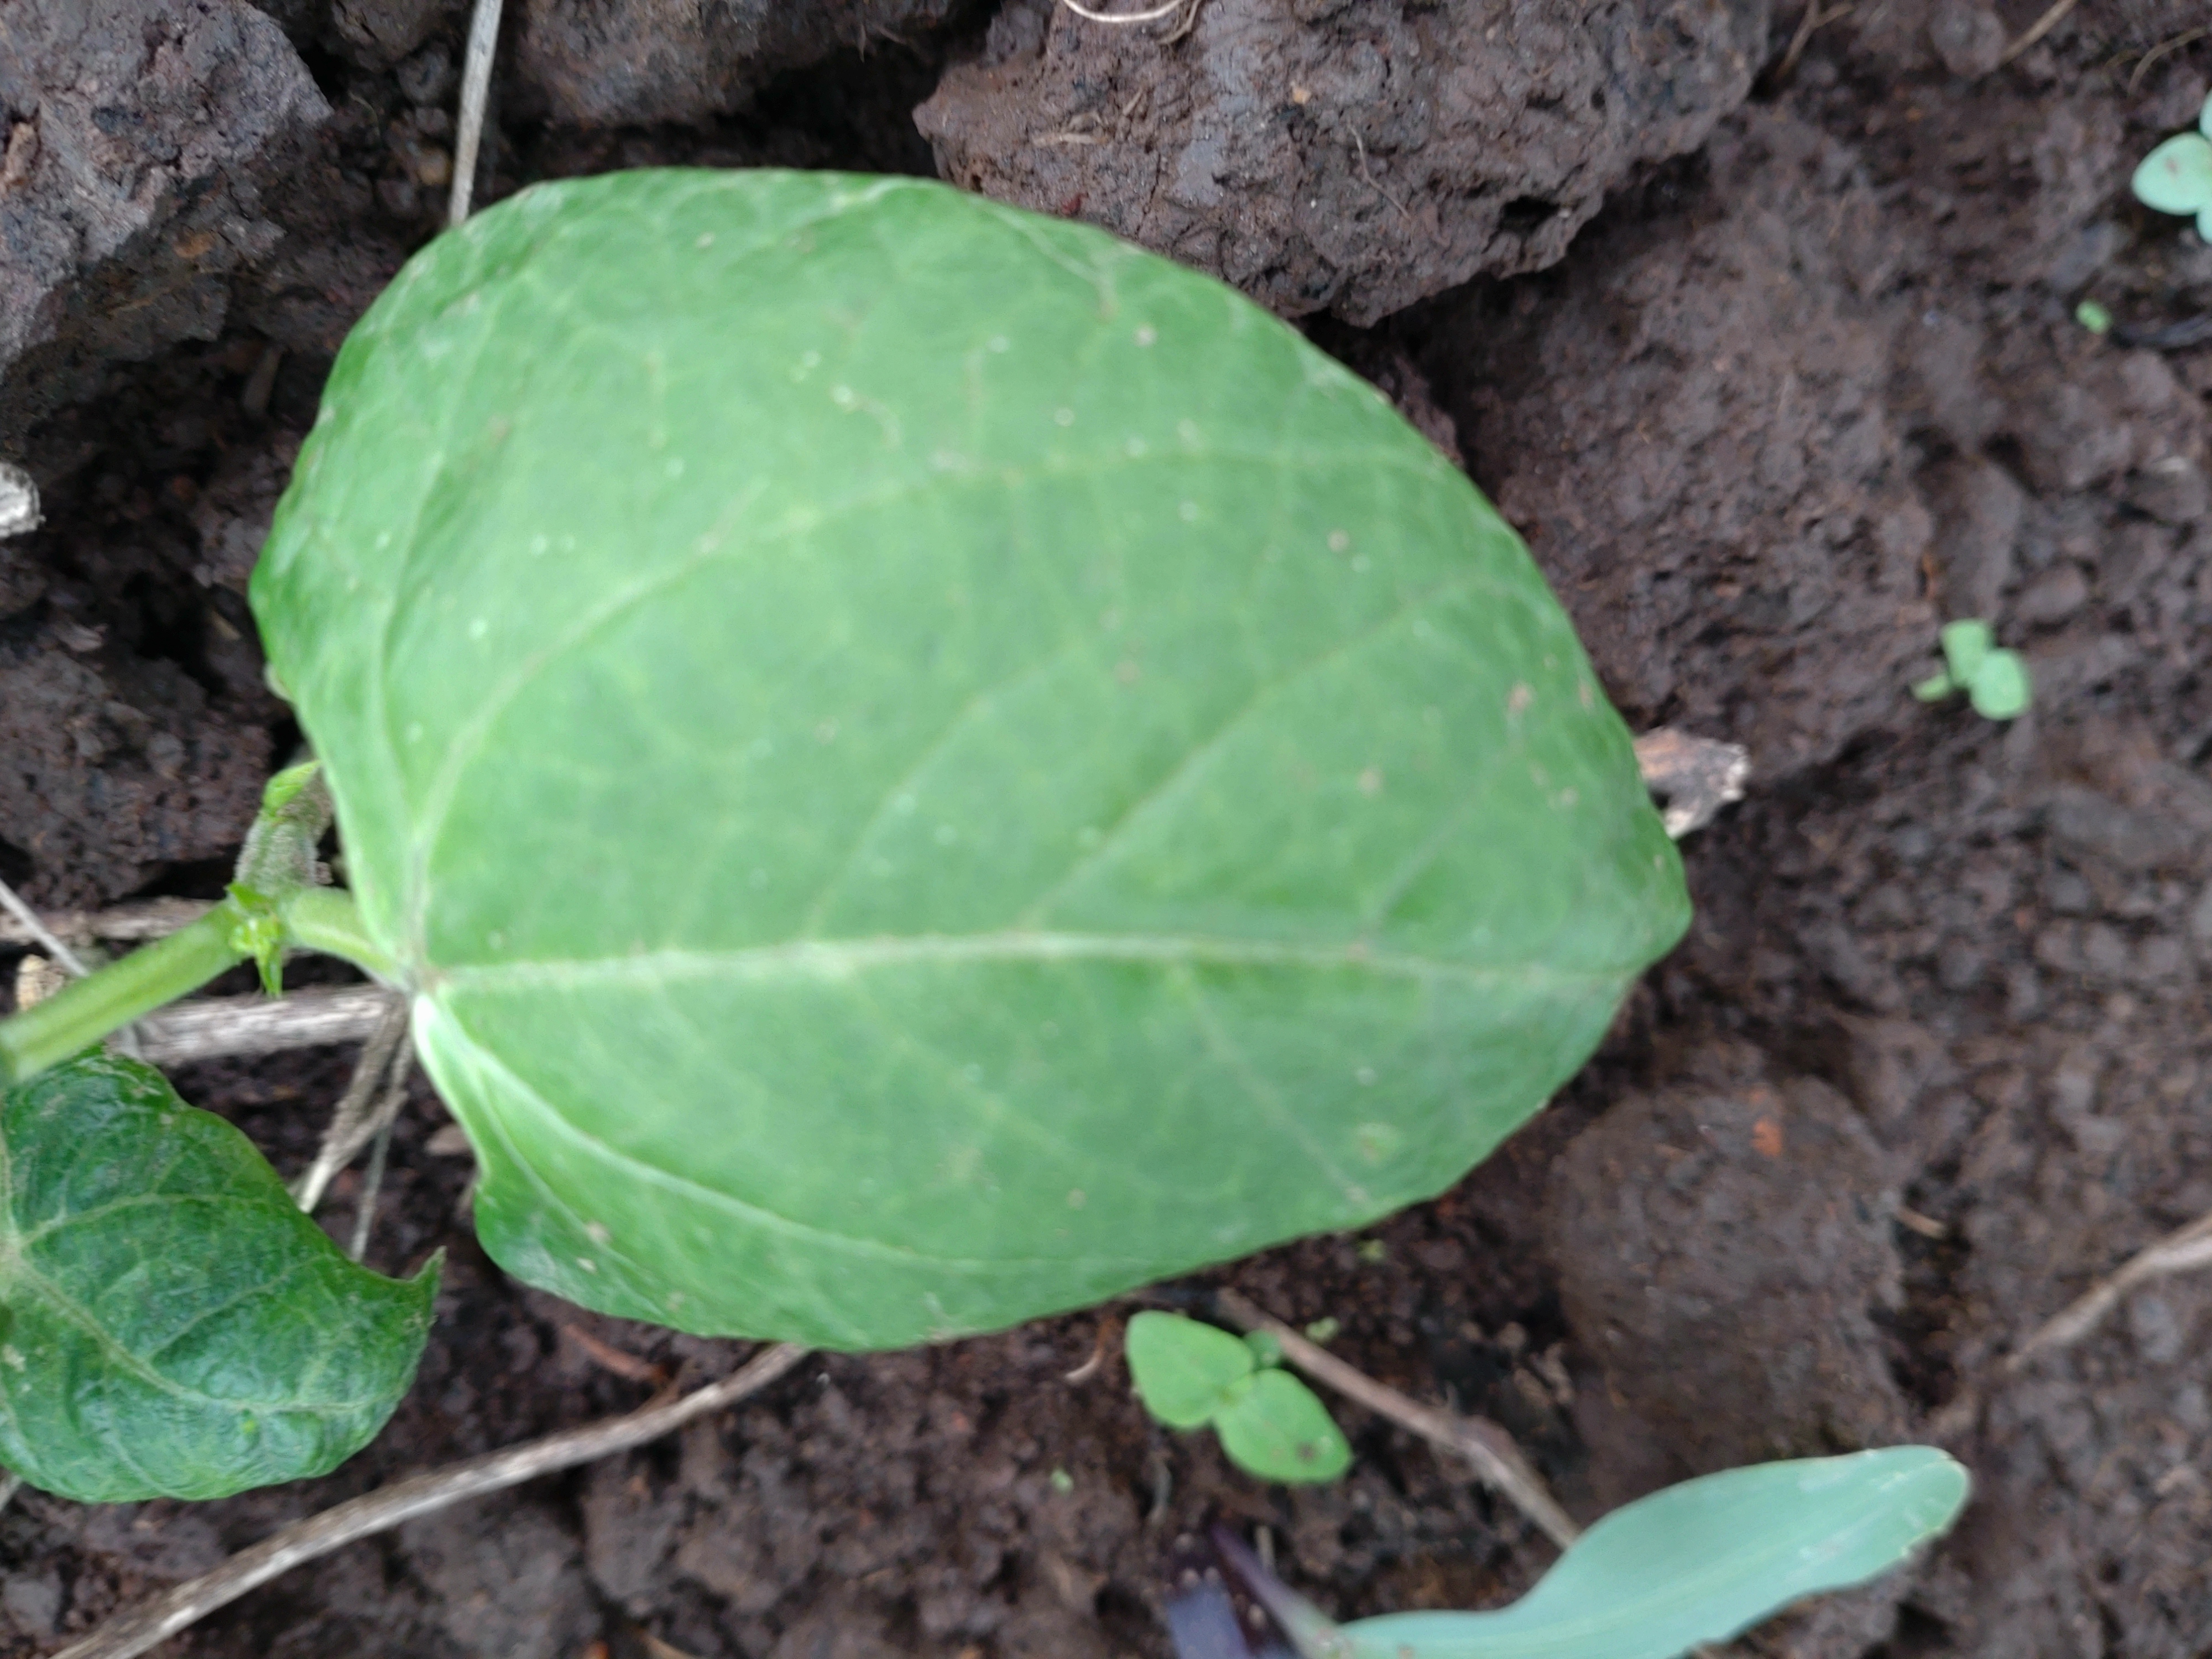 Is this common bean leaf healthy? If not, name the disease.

healthy
